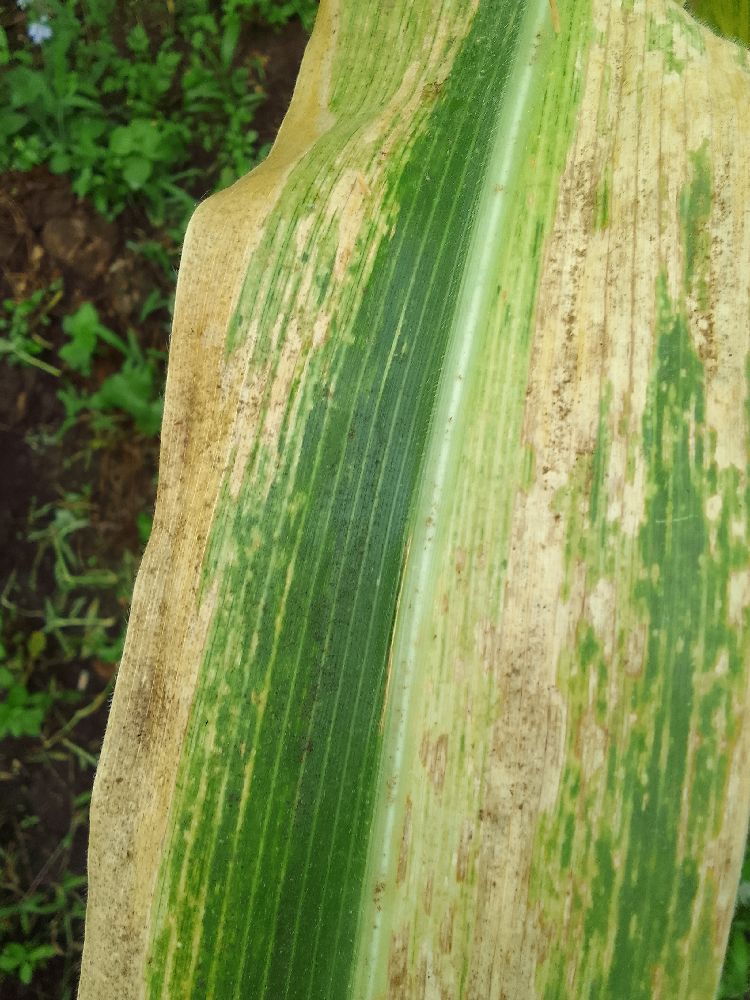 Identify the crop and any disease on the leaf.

maize, maize lethal necrosis
